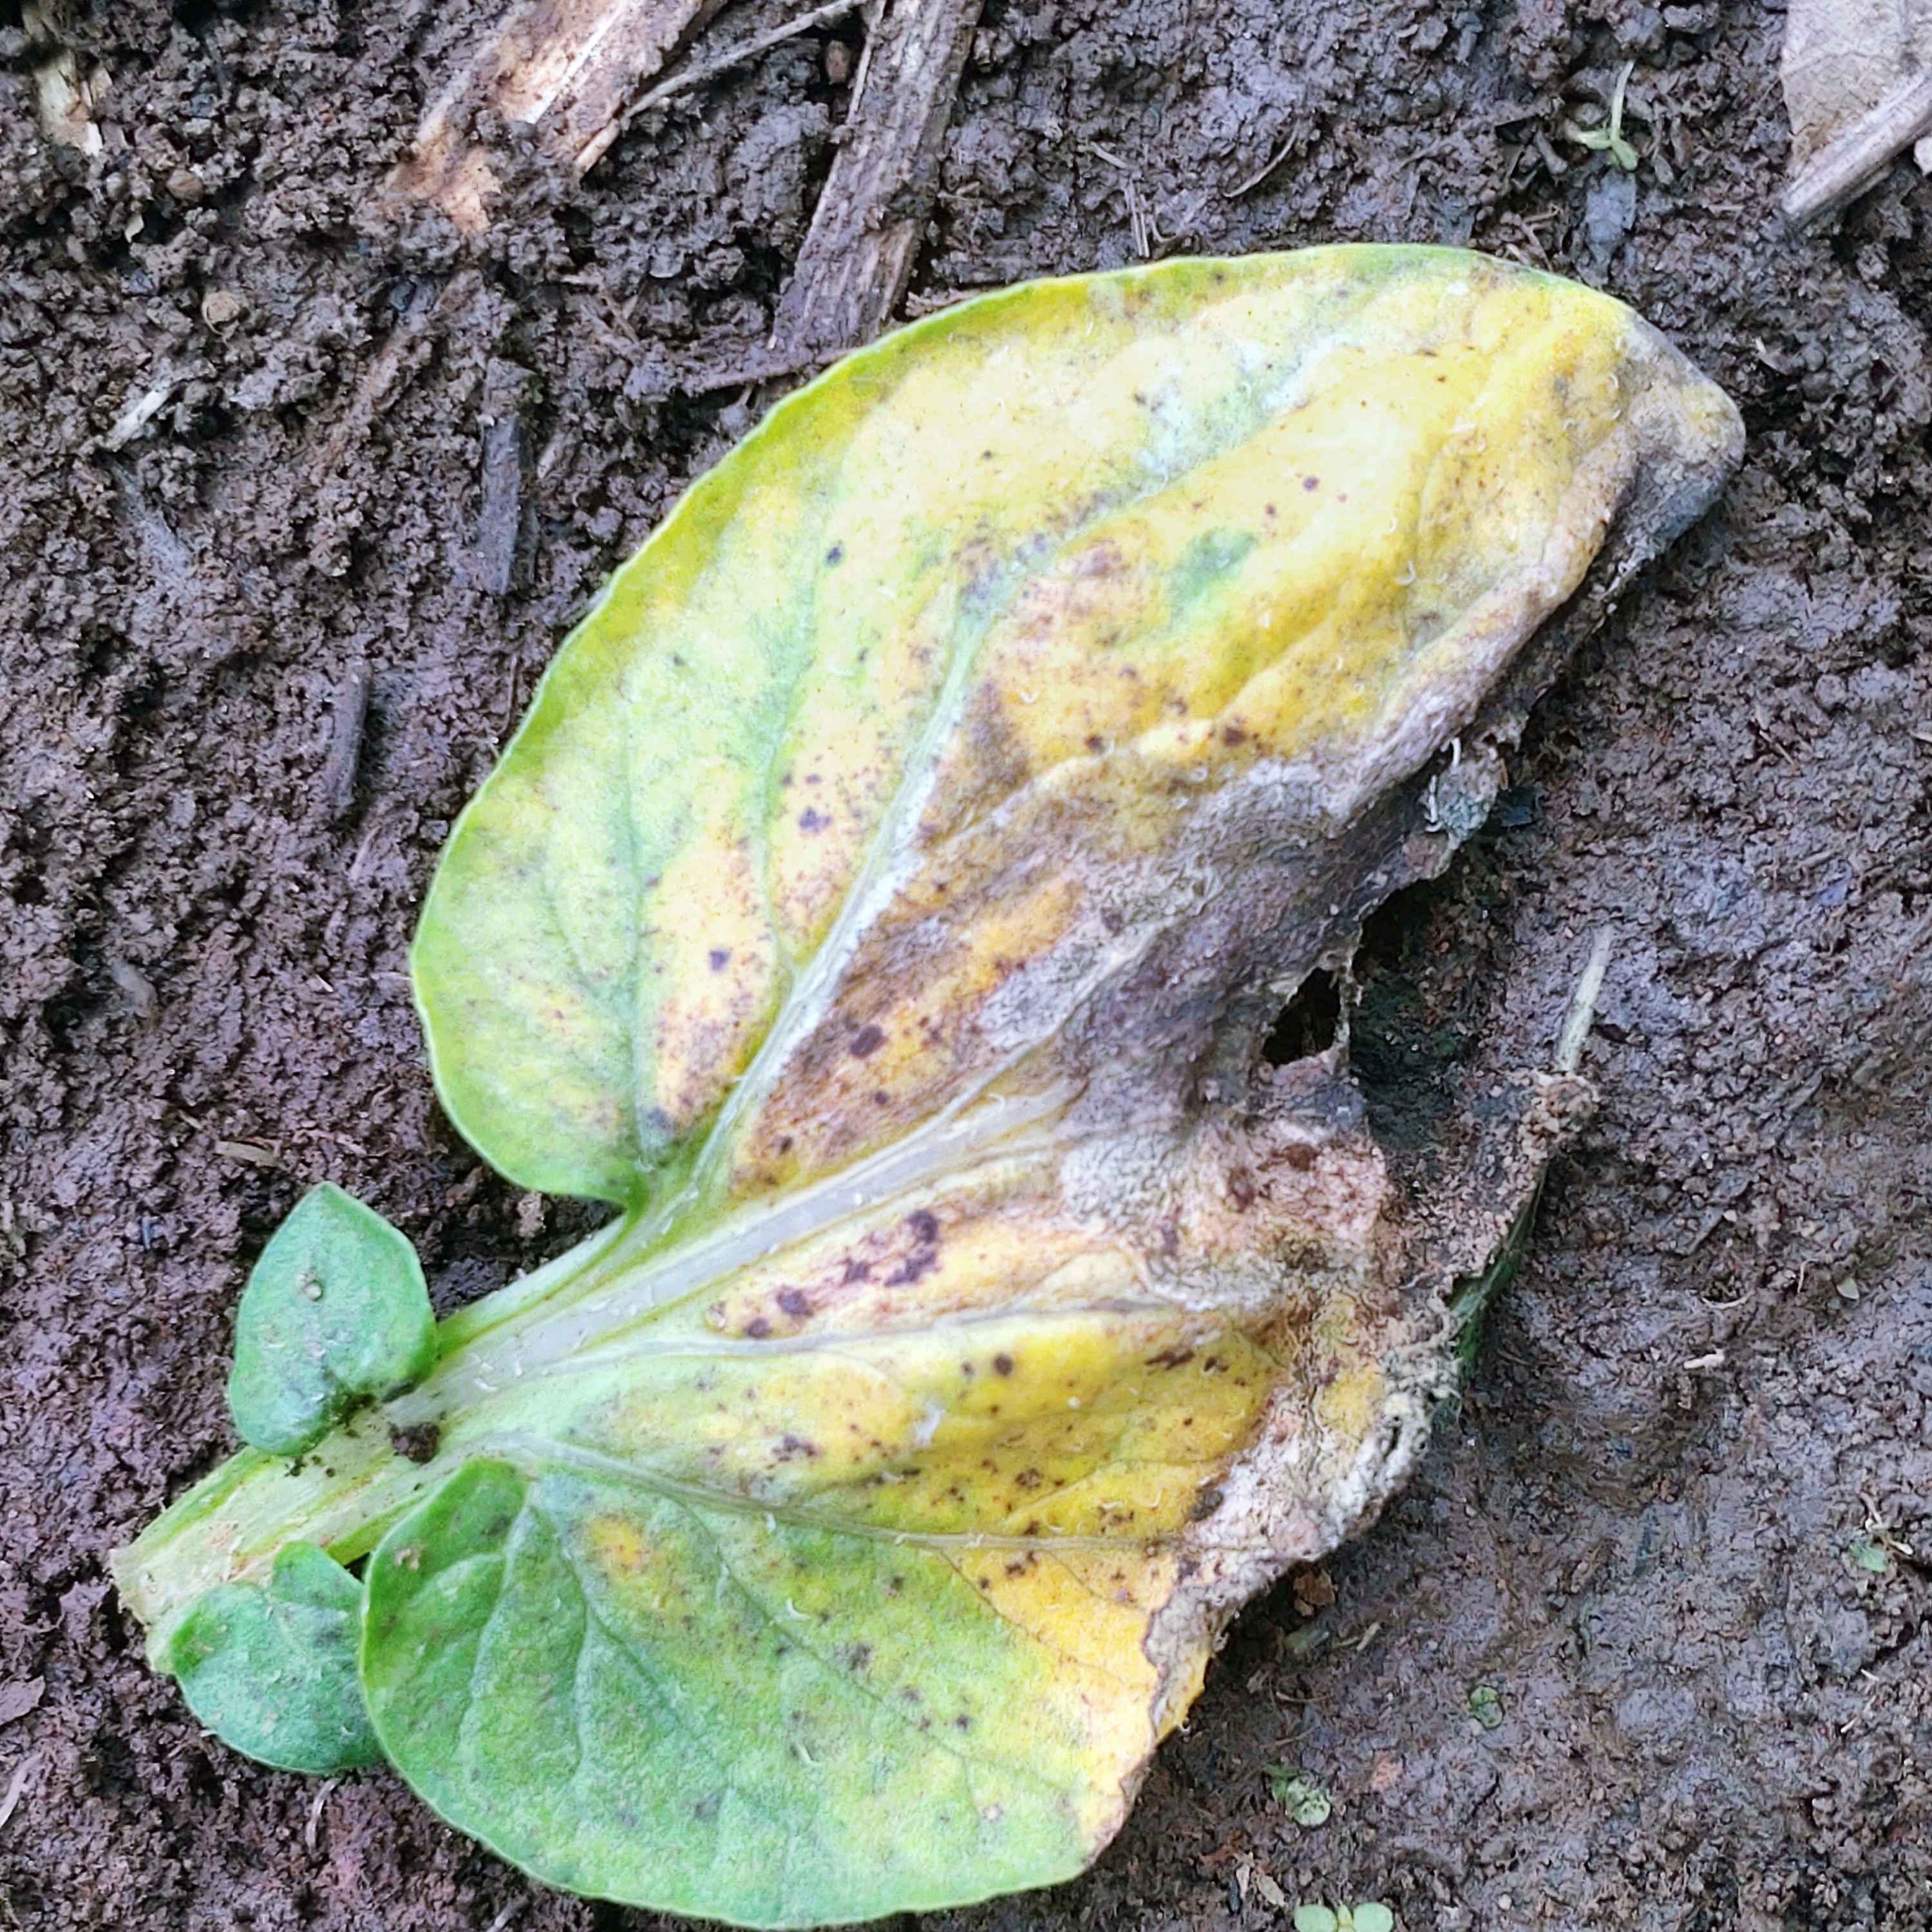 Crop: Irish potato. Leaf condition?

late blight
